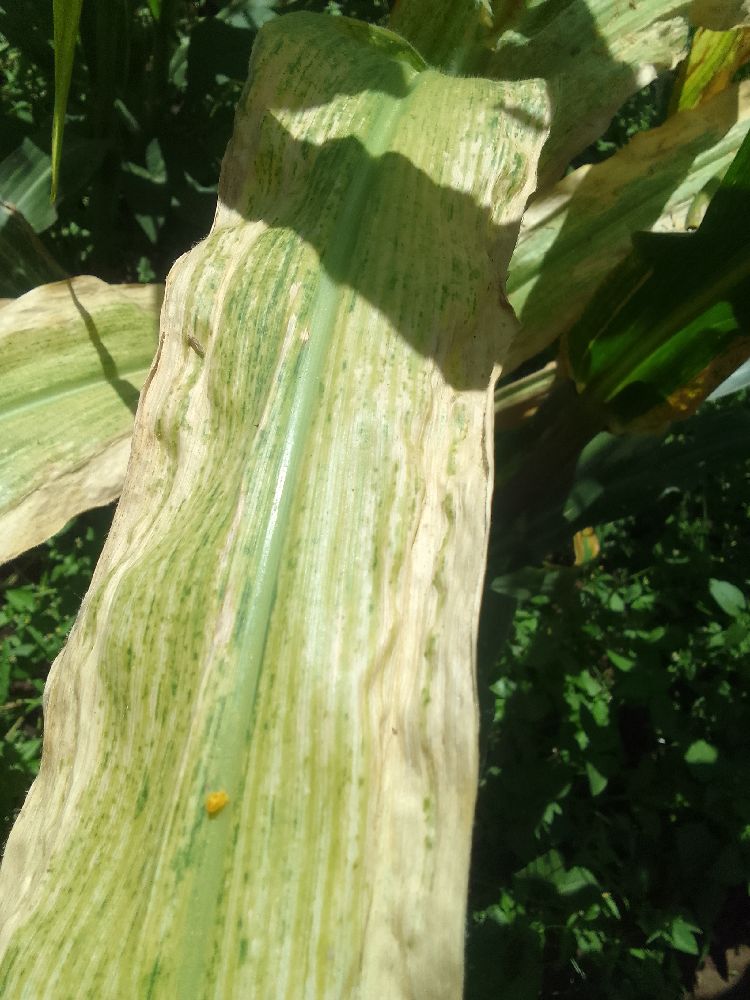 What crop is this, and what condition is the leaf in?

maize, maize lethal necrosis
